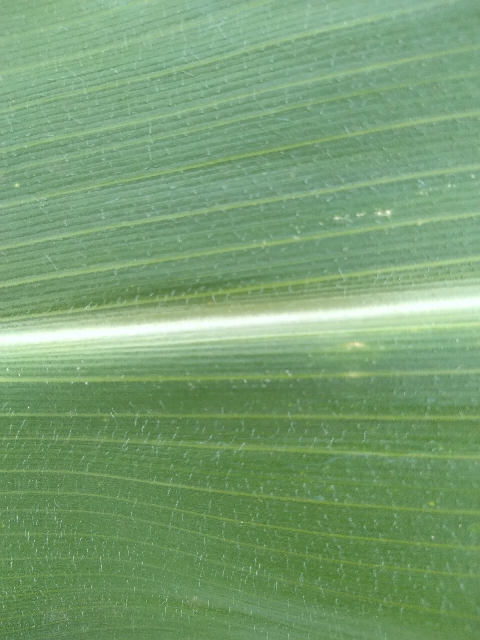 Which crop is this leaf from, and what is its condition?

maize, healthy
